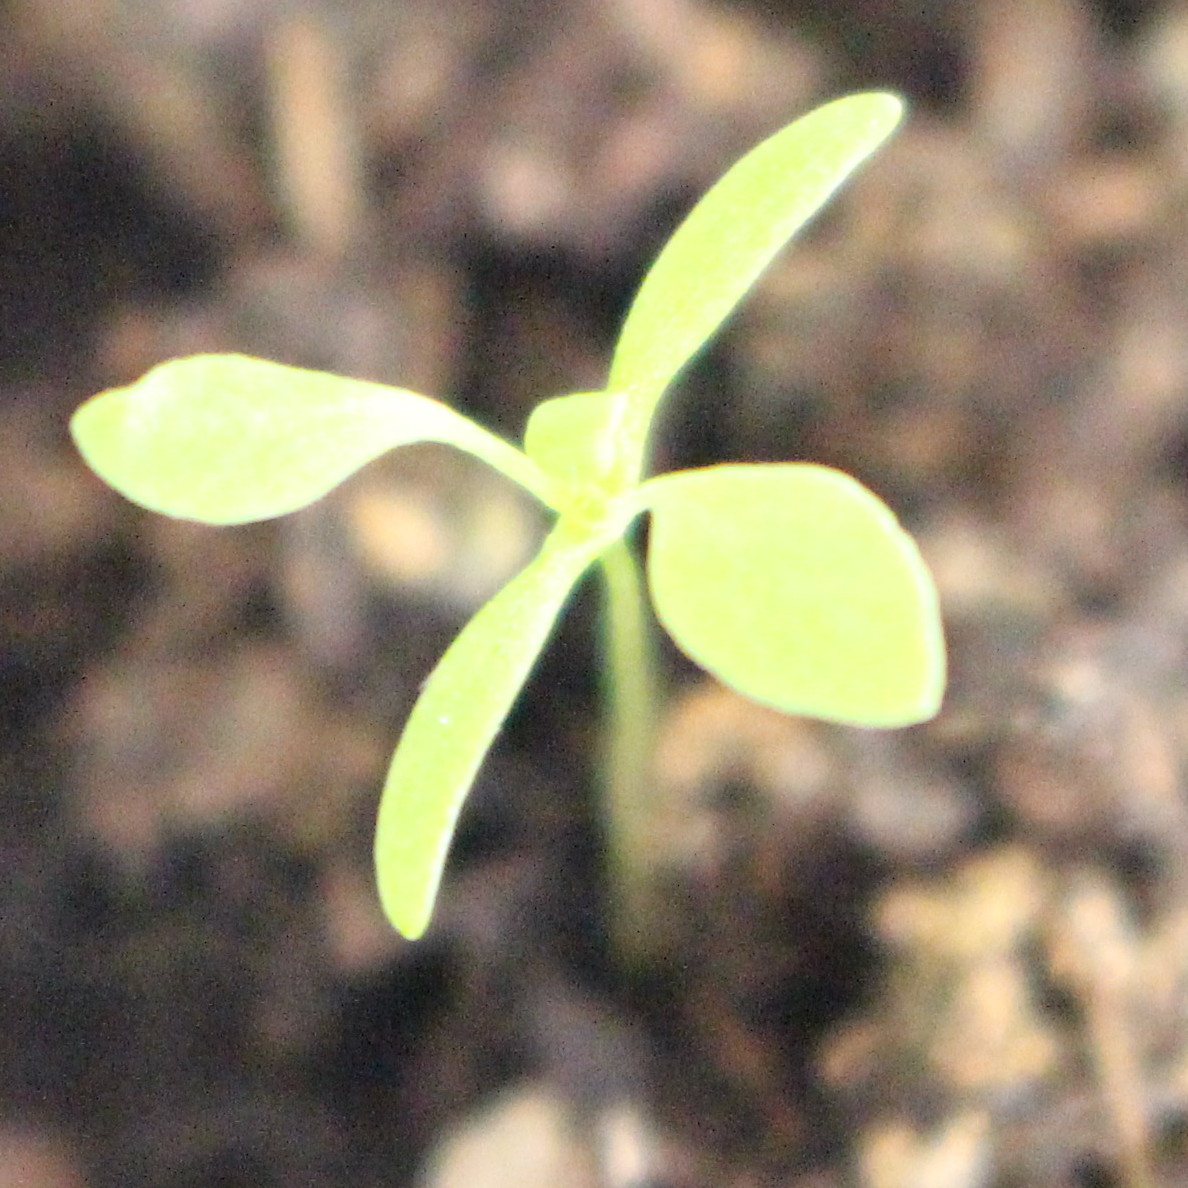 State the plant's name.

Papaver rhoeas
